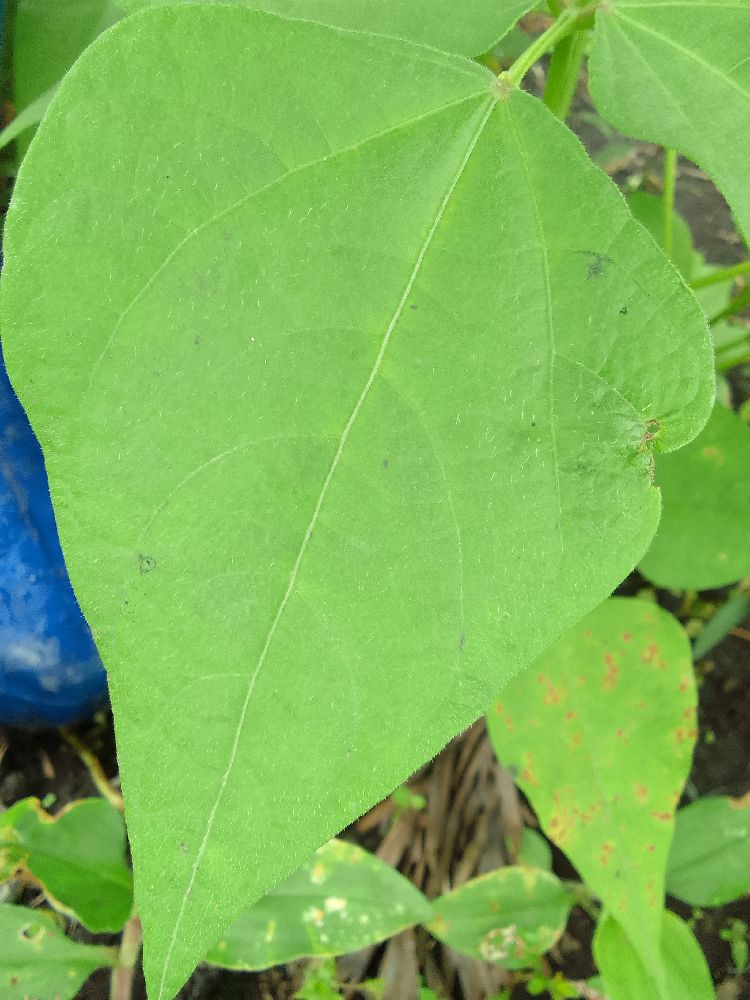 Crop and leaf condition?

common bean, healthy
